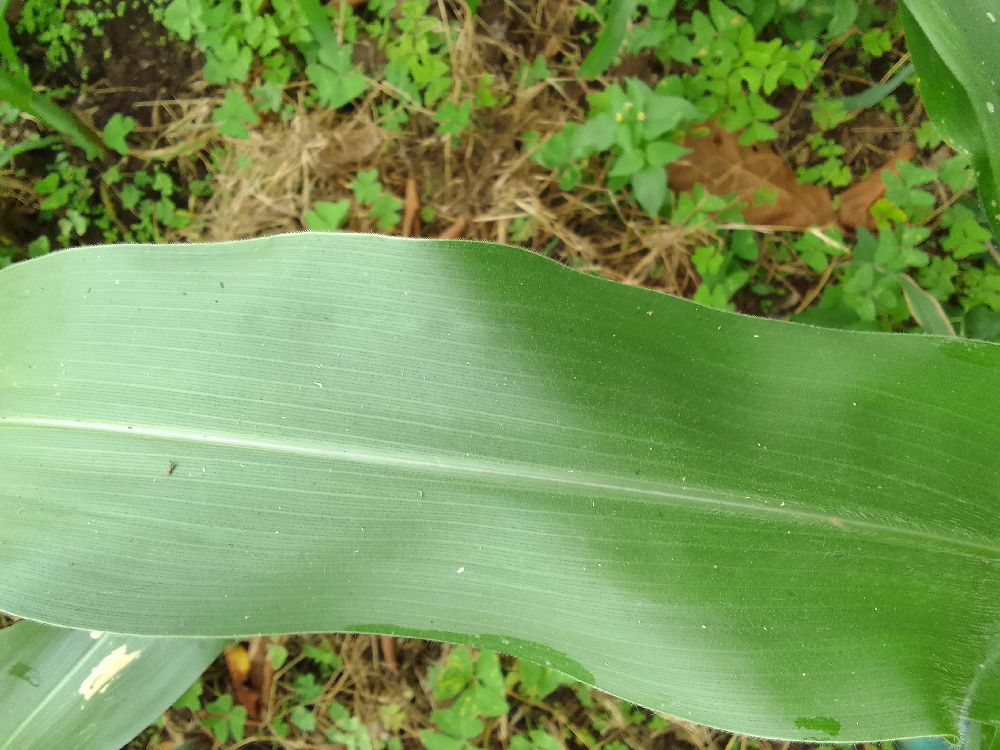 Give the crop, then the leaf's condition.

maize, healthy
